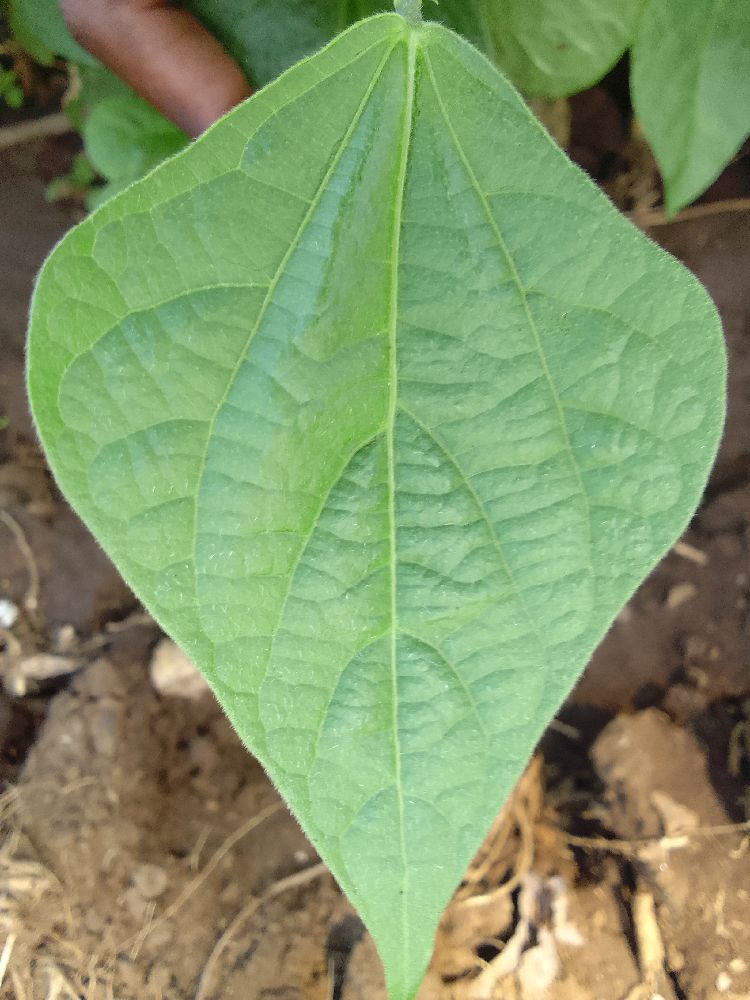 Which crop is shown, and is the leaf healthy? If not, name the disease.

common bean, healthy
